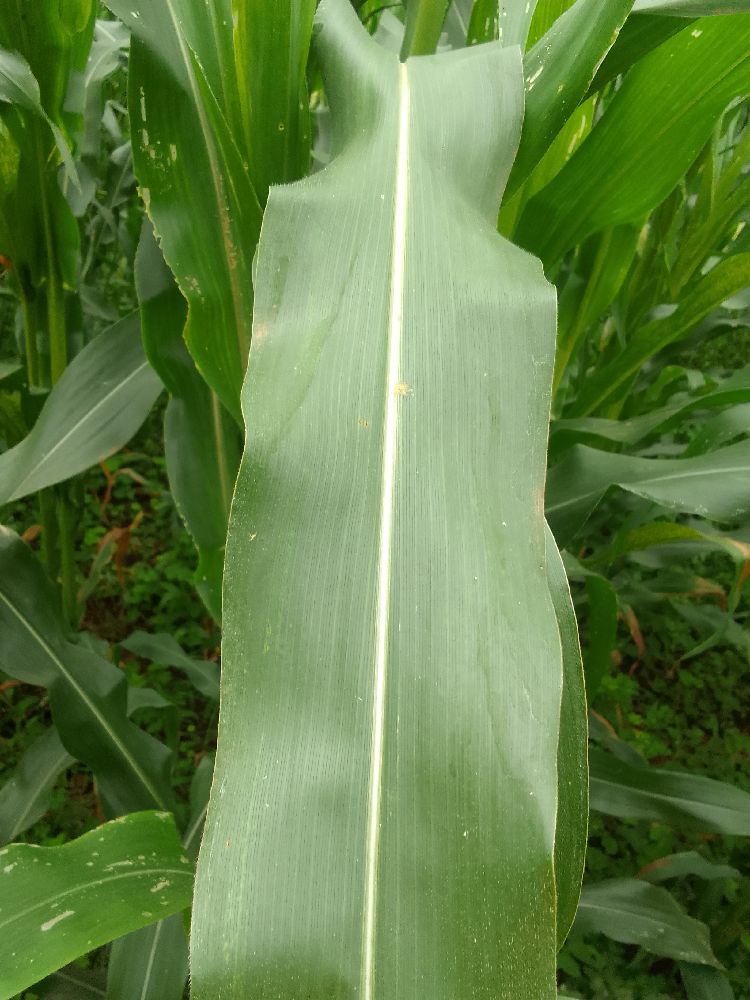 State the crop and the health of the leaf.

maize, healthy
